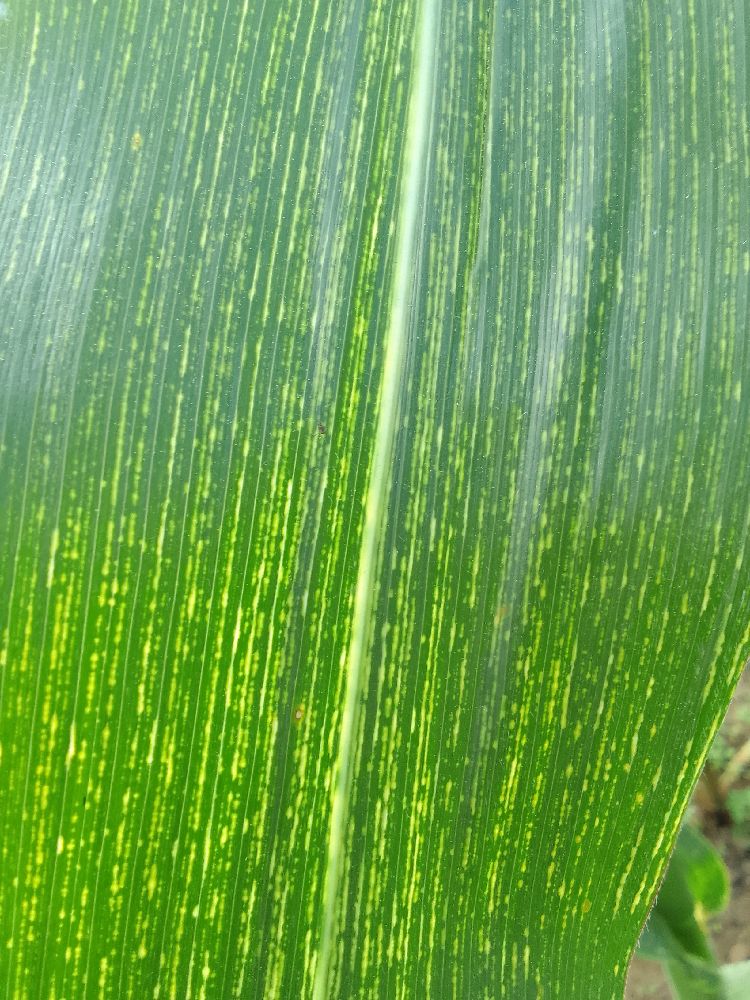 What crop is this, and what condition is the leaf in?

maize, maize streak virus
